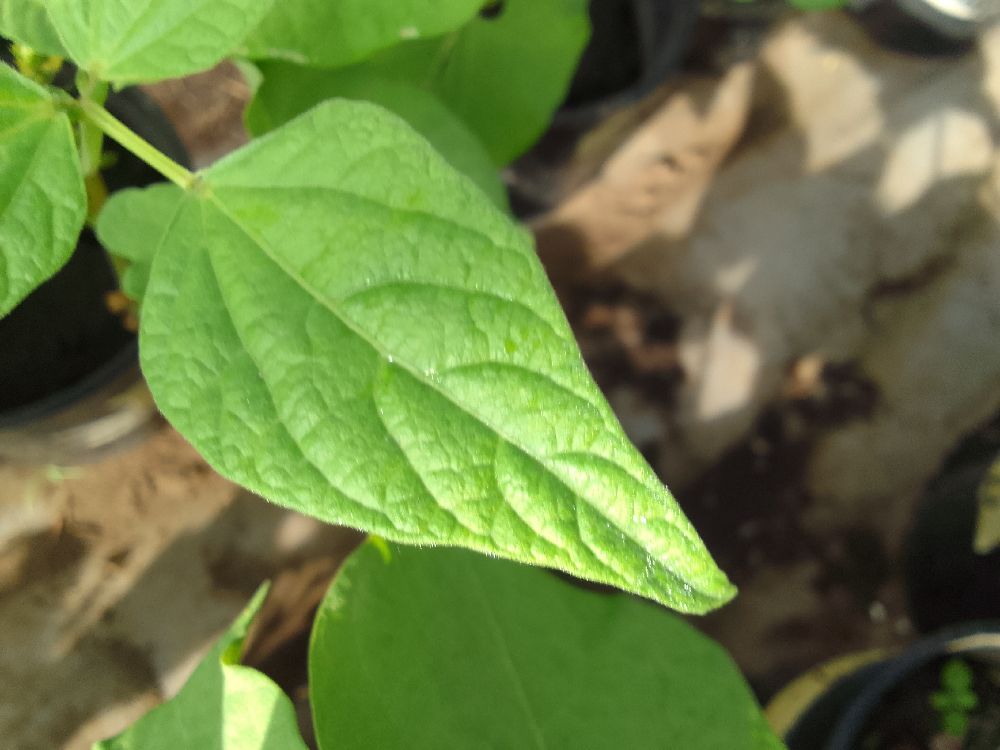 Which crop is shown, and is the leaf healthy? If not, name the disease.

common bean, healthy
